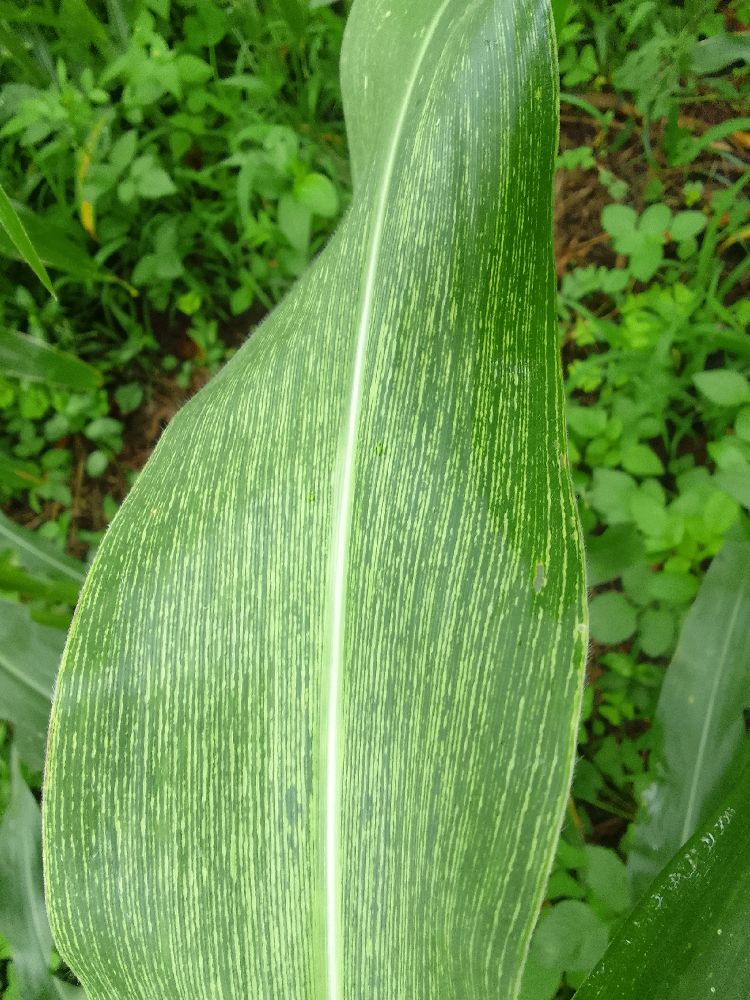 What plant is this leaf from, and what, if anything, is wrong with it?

maize, maize streak virus
